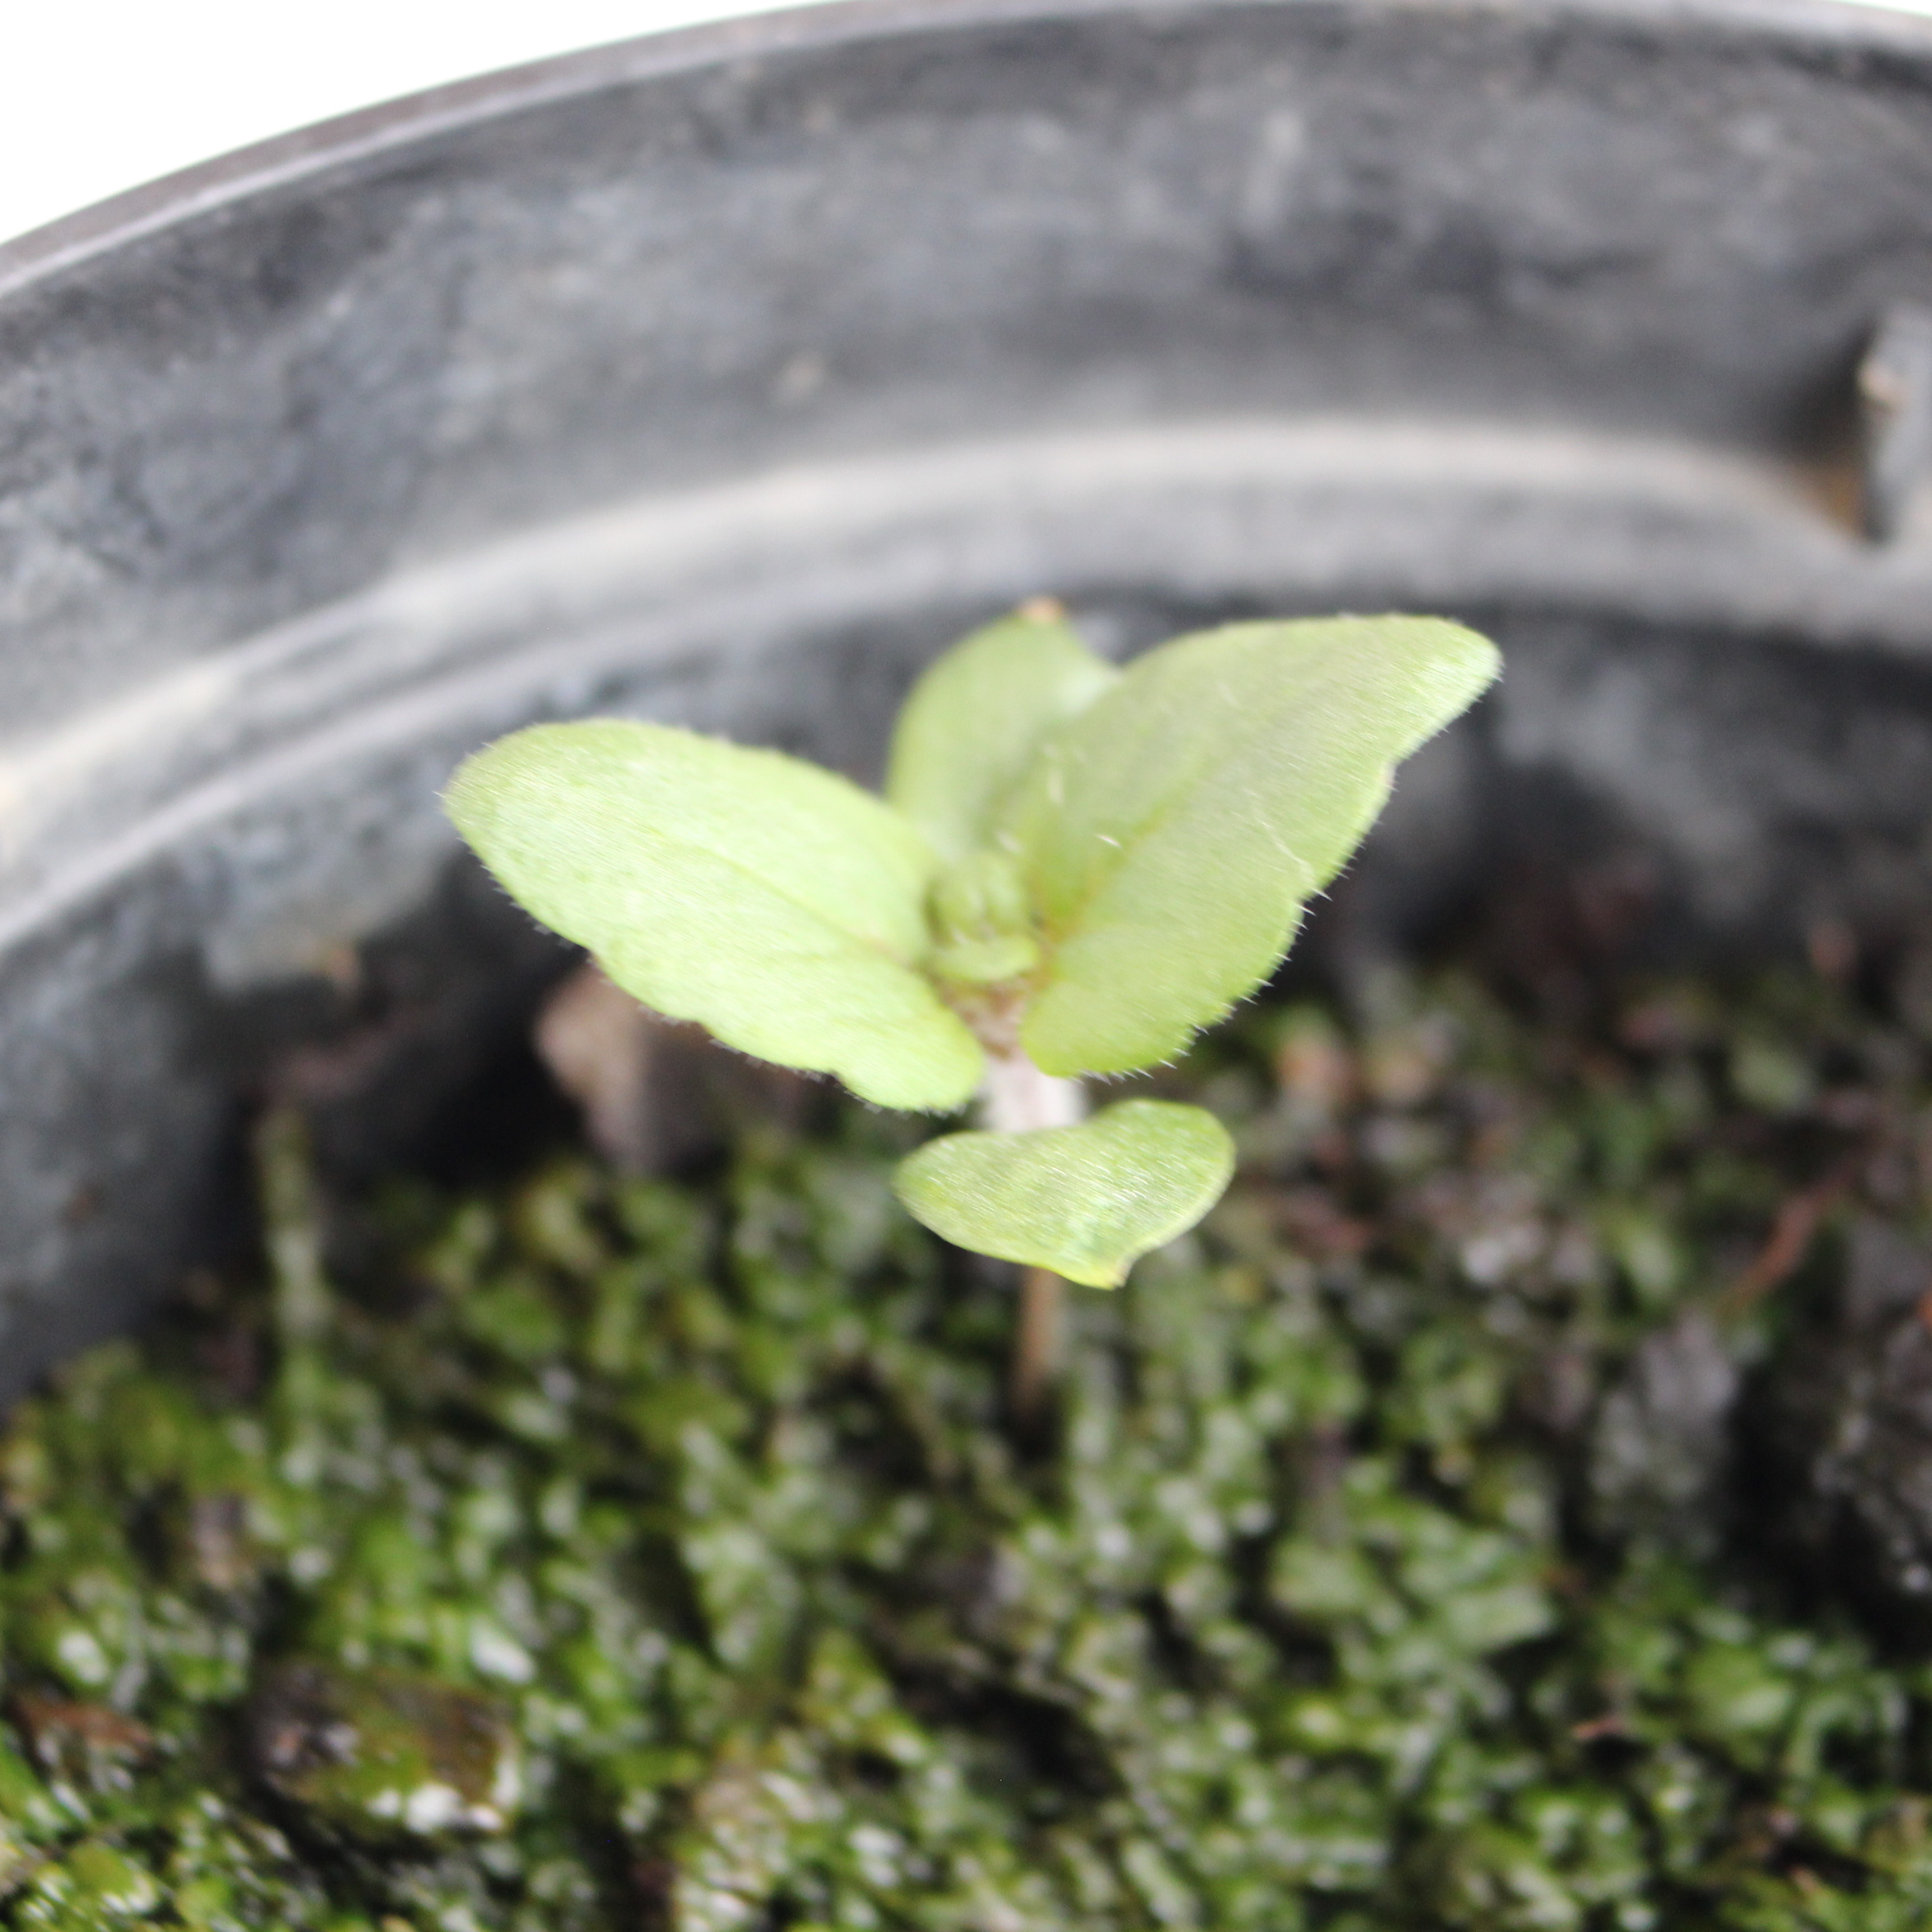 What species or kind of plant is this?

Veronica persica
